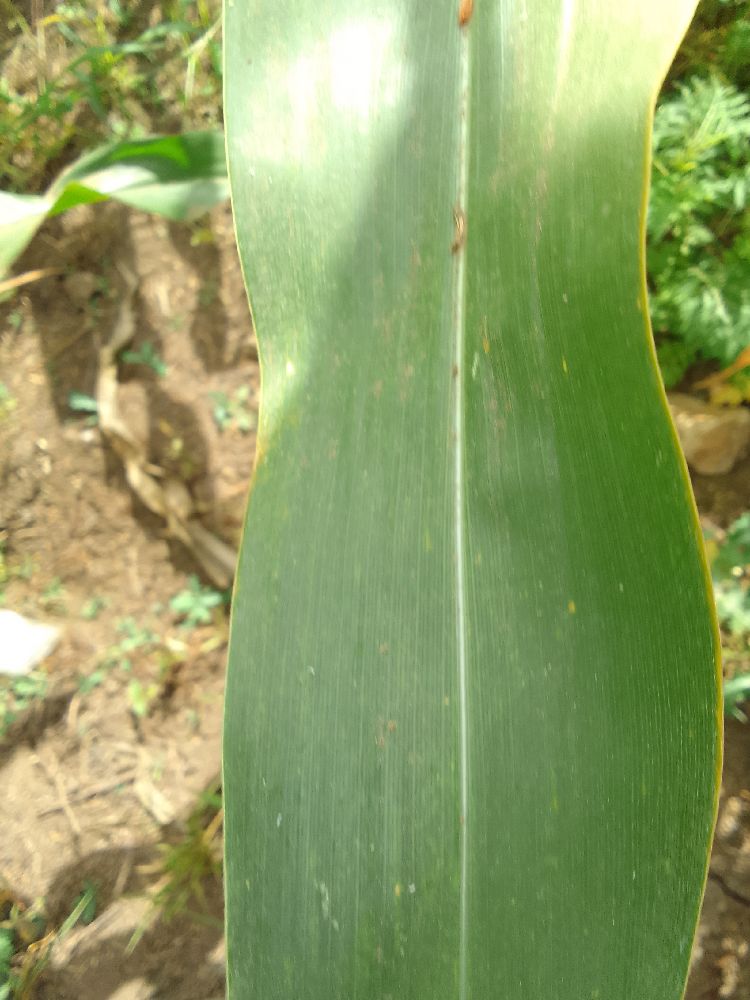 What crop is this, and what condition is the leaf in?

maize, healthy
